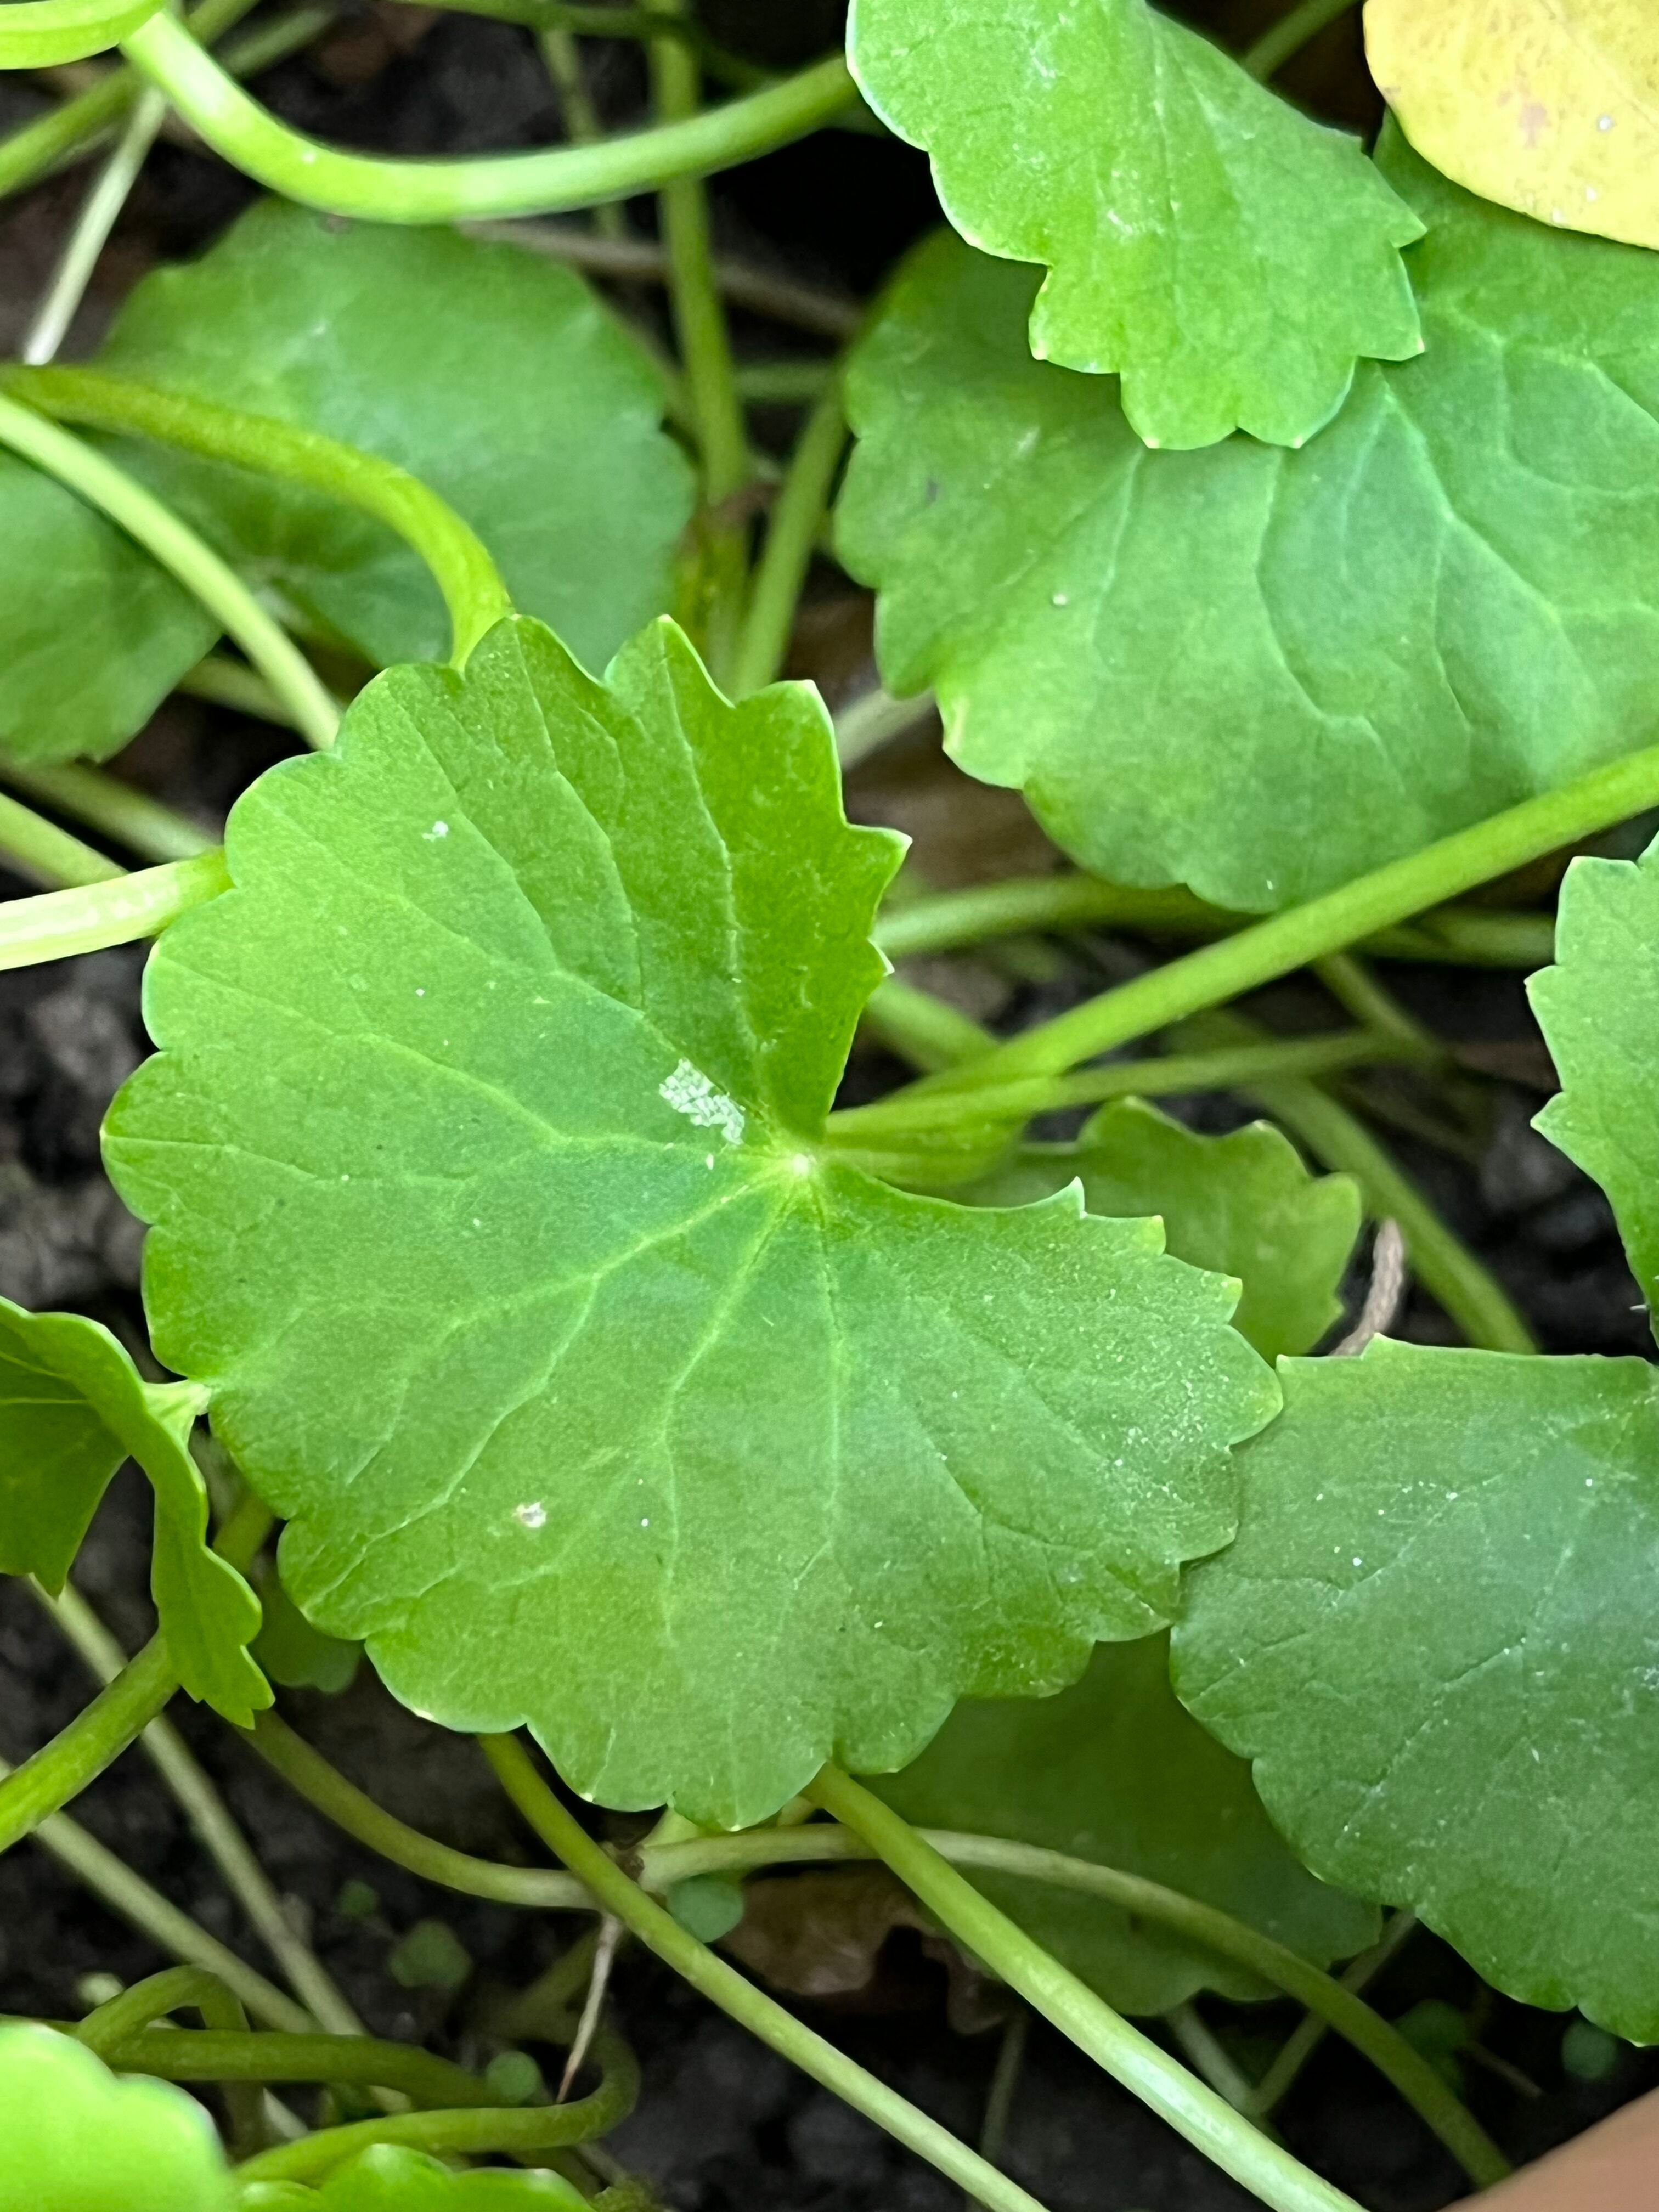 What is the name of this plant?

thankuni
